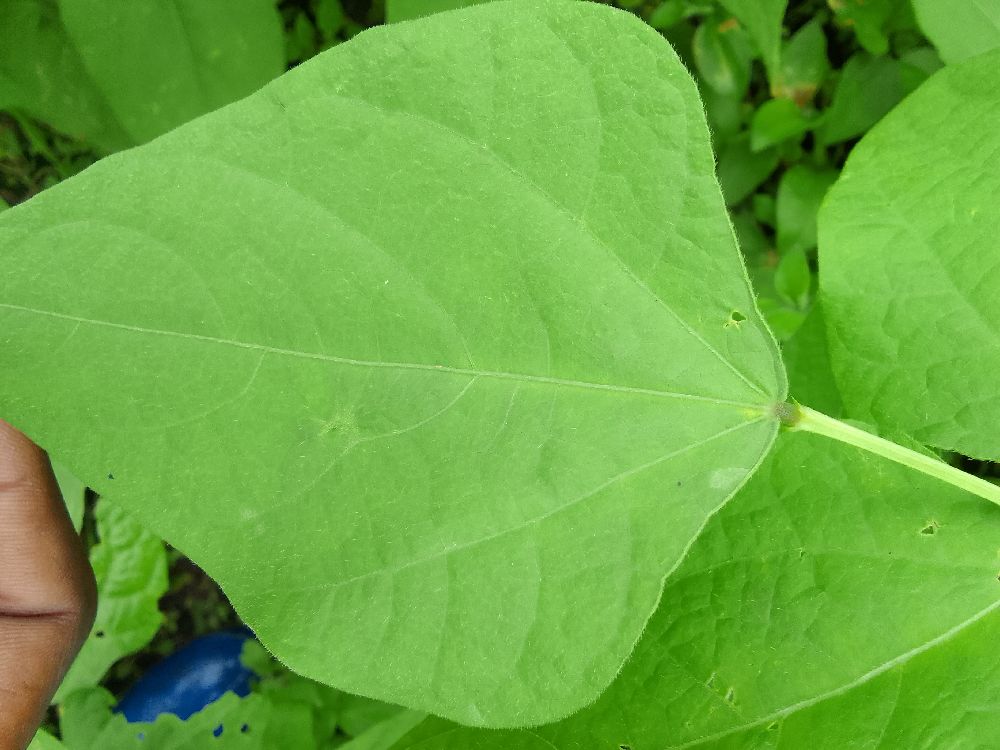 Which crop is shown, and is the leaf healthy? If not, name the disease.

common bean, healthy
